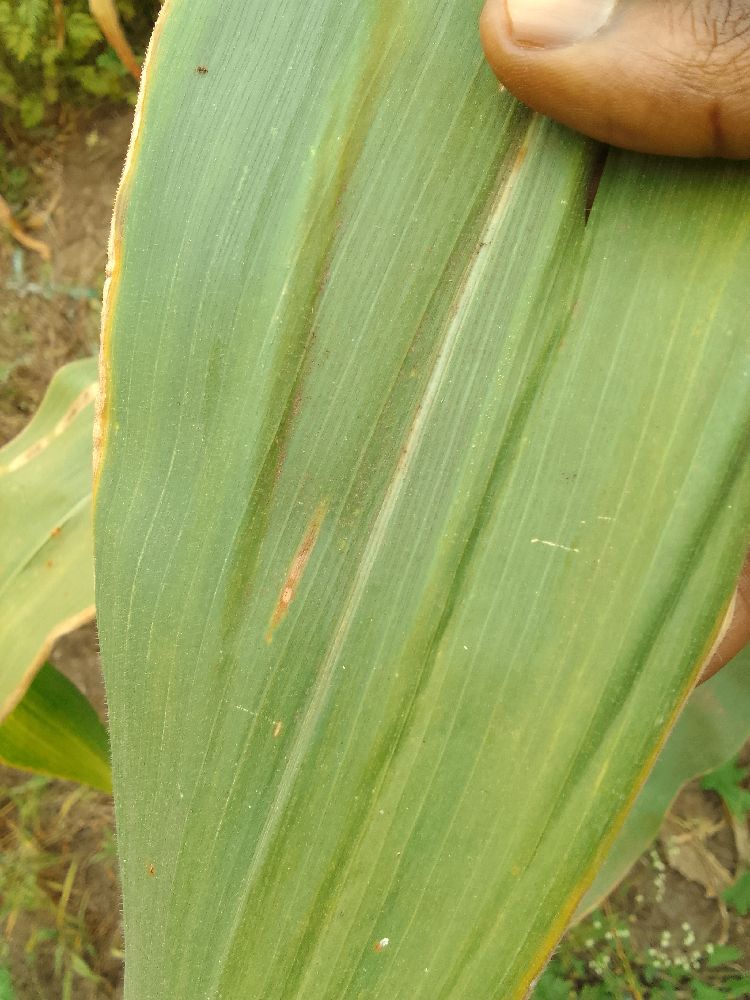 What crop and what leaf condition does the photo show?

maize, healthy
